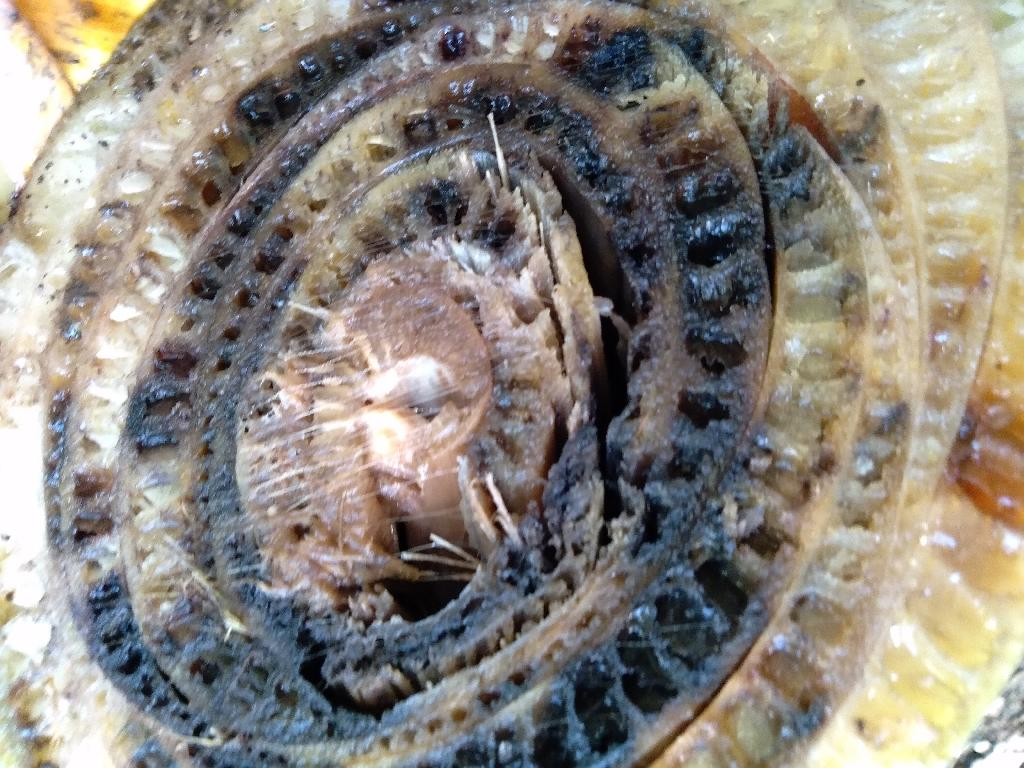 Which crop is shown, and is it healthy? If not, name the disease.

banana, fusarium wilt race 1
